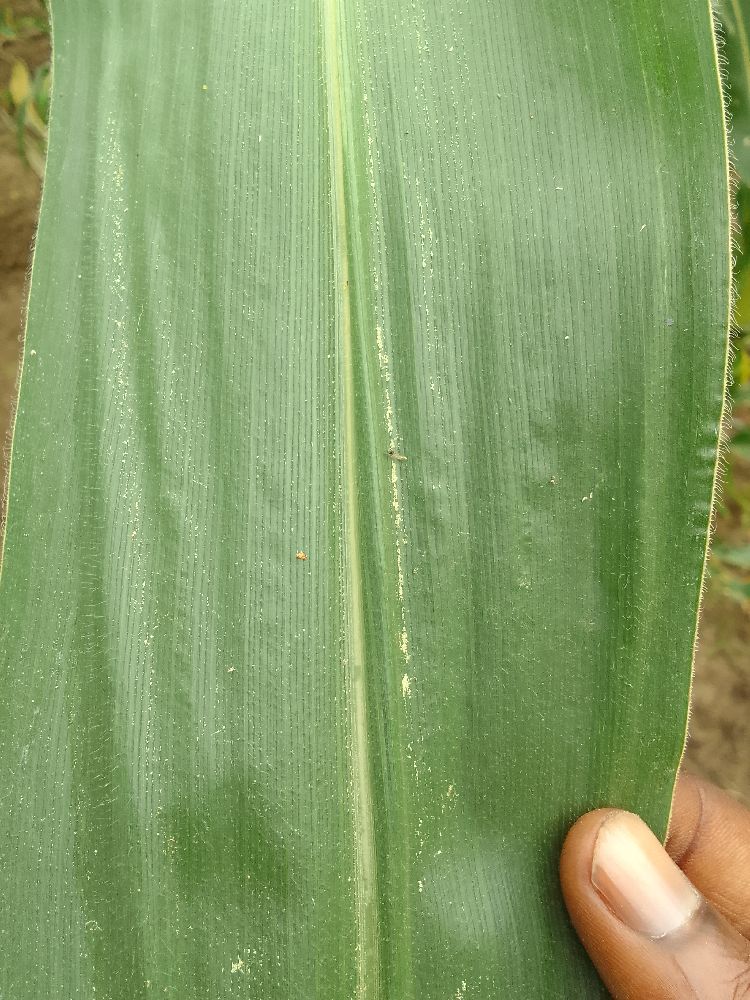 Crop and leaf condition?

maize, healthy
